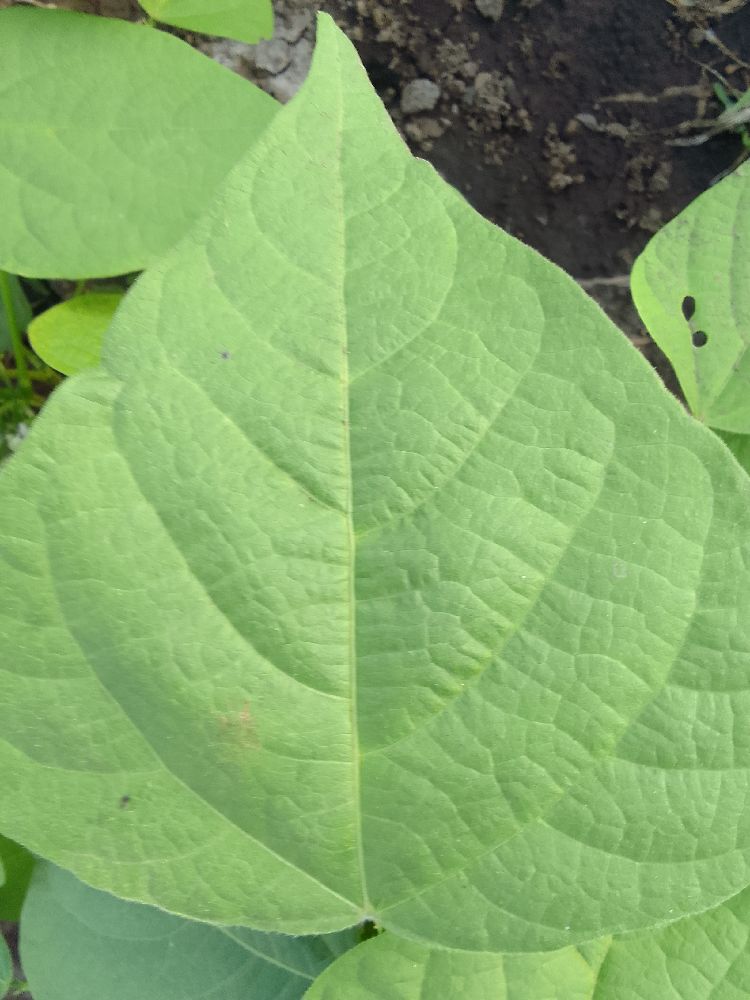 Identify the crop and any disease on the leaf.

common bean, healthy
